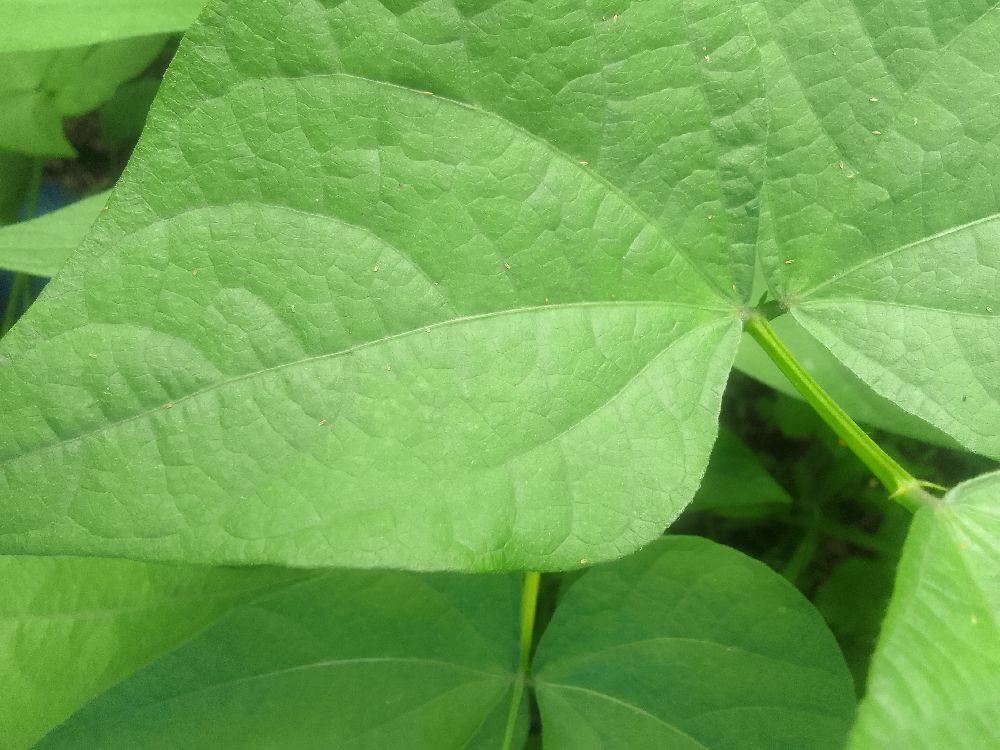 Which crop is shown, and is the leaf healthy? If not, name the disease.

common bean, healthy
